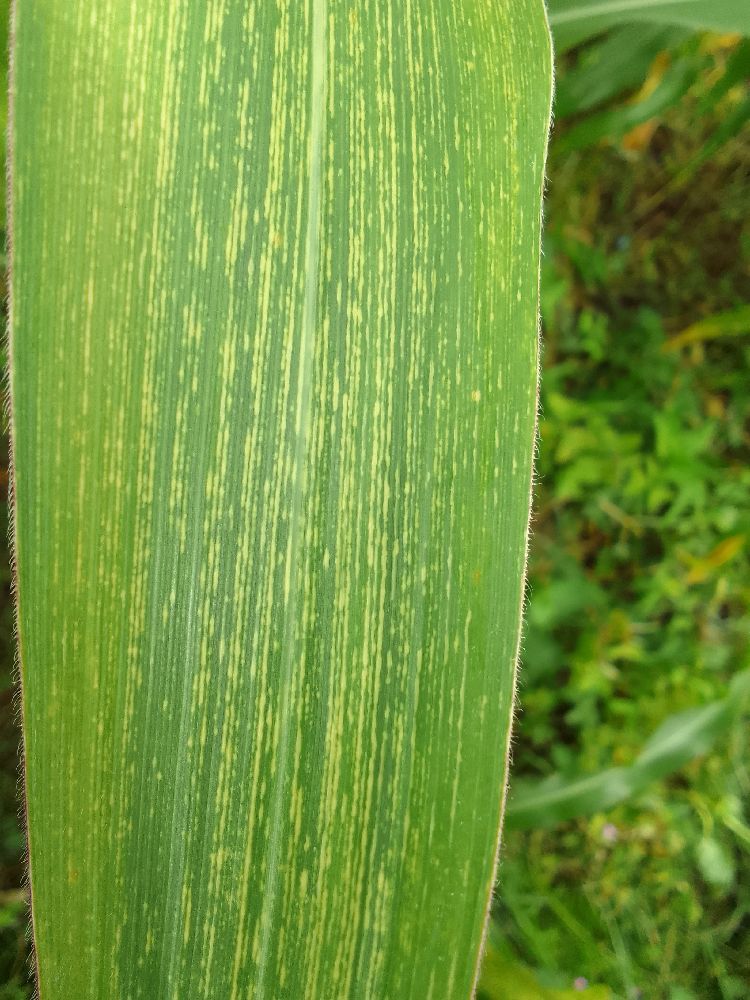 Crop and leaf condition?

maize, maize streak virus
